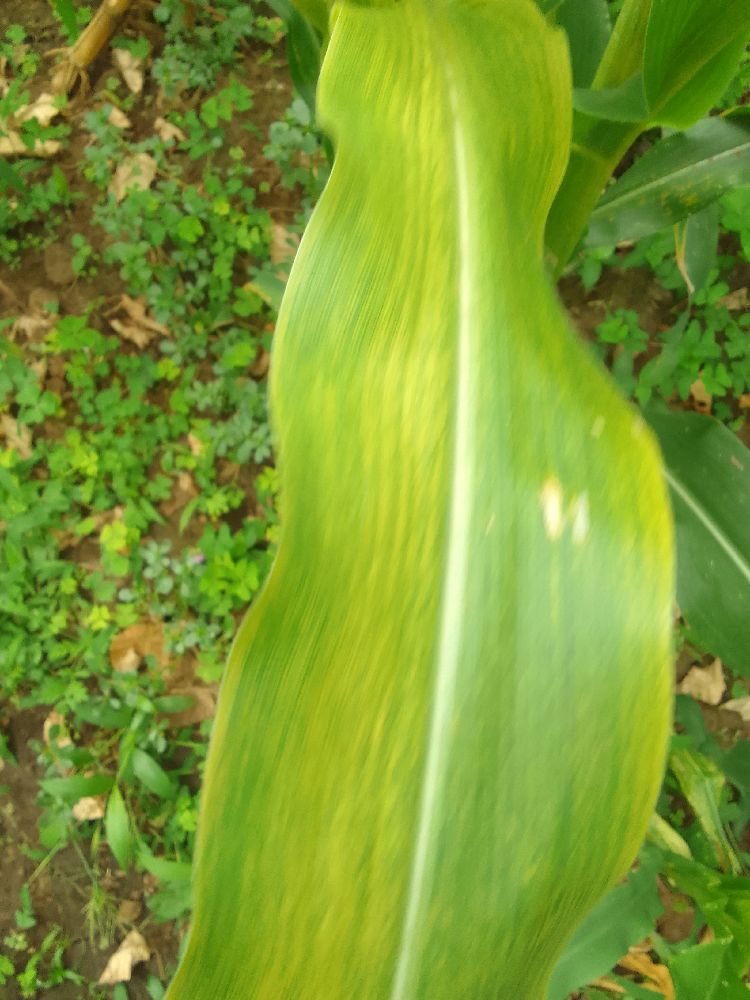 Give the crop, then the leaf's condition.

maize, maize lethal necrosis
